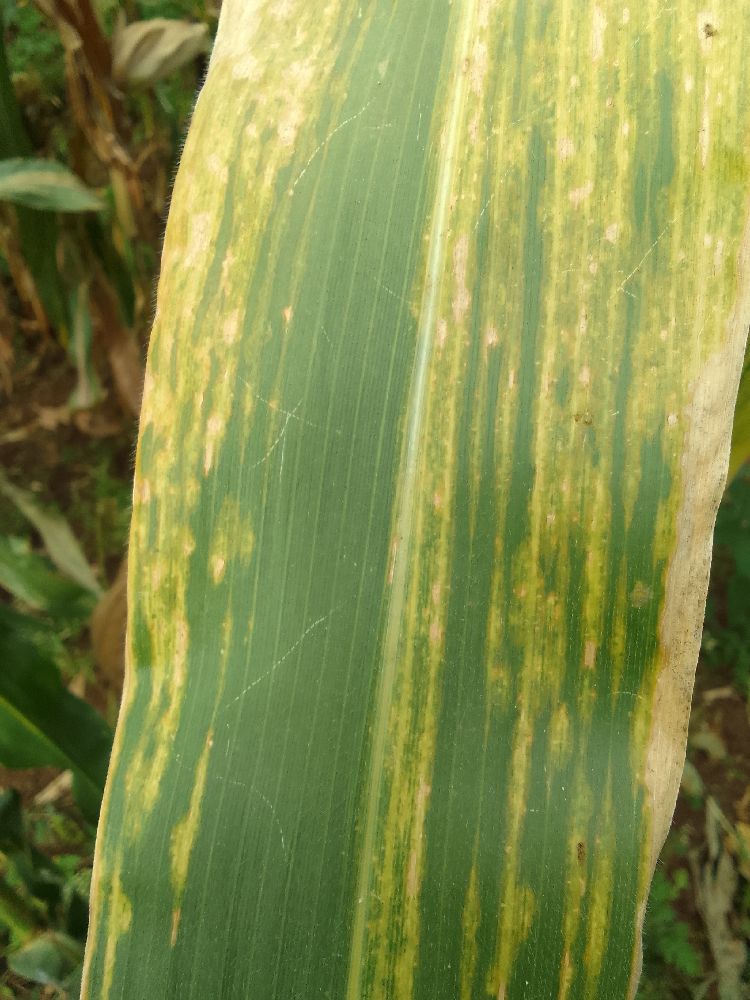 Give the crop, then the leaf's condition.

maize, maize lethal necrosis
